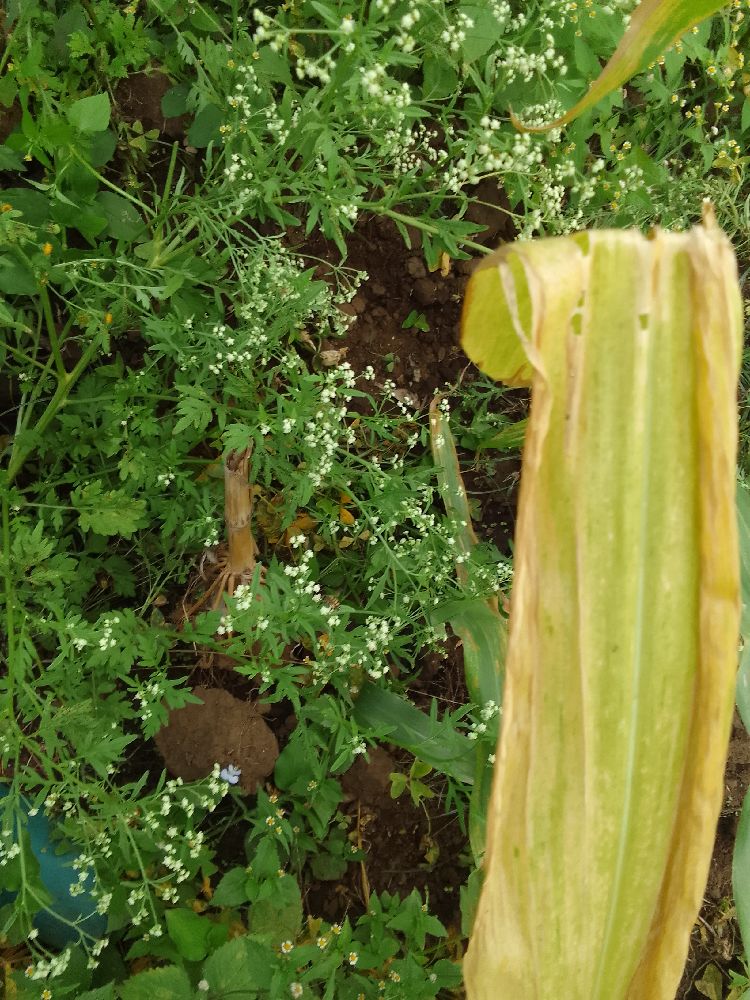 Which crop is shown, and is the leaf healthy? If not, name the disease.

maize, maize lethal necrosis
